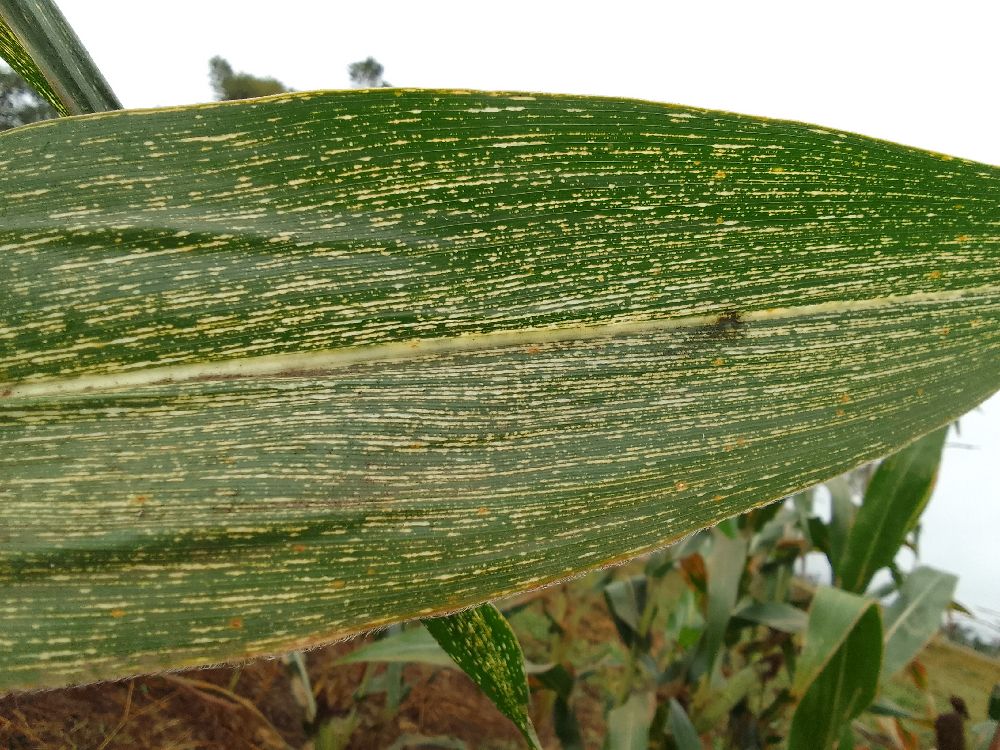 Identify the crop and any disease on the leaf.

maize, maize streak virus
